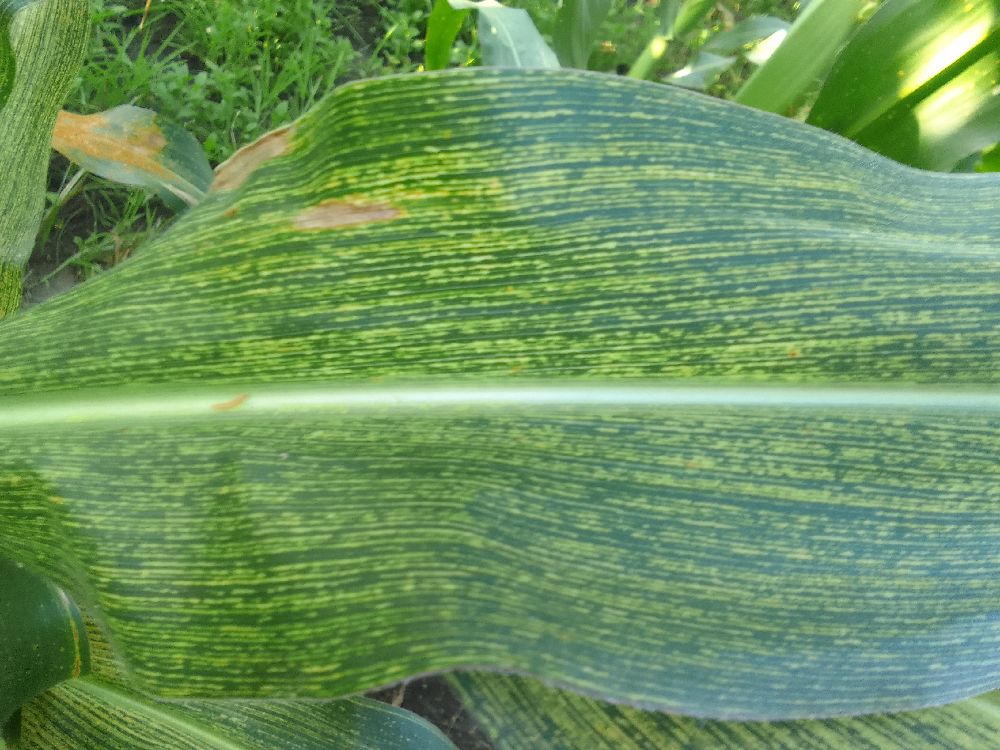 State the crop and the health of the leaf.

maize, maize streak virus
